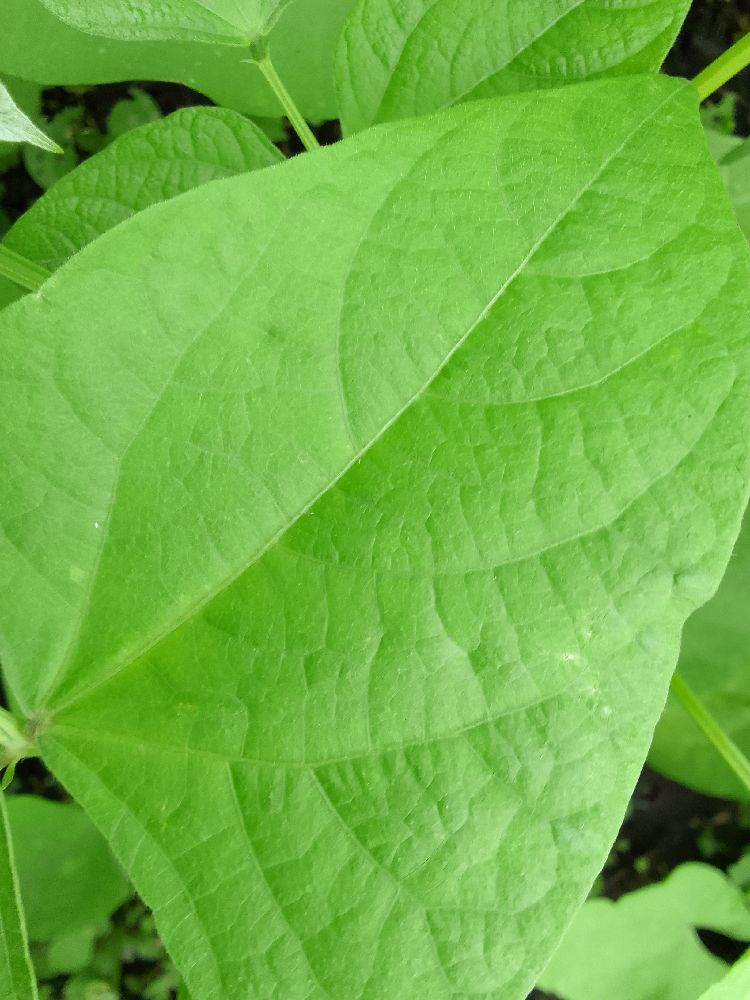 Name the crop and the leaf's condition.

common bean, healthy
